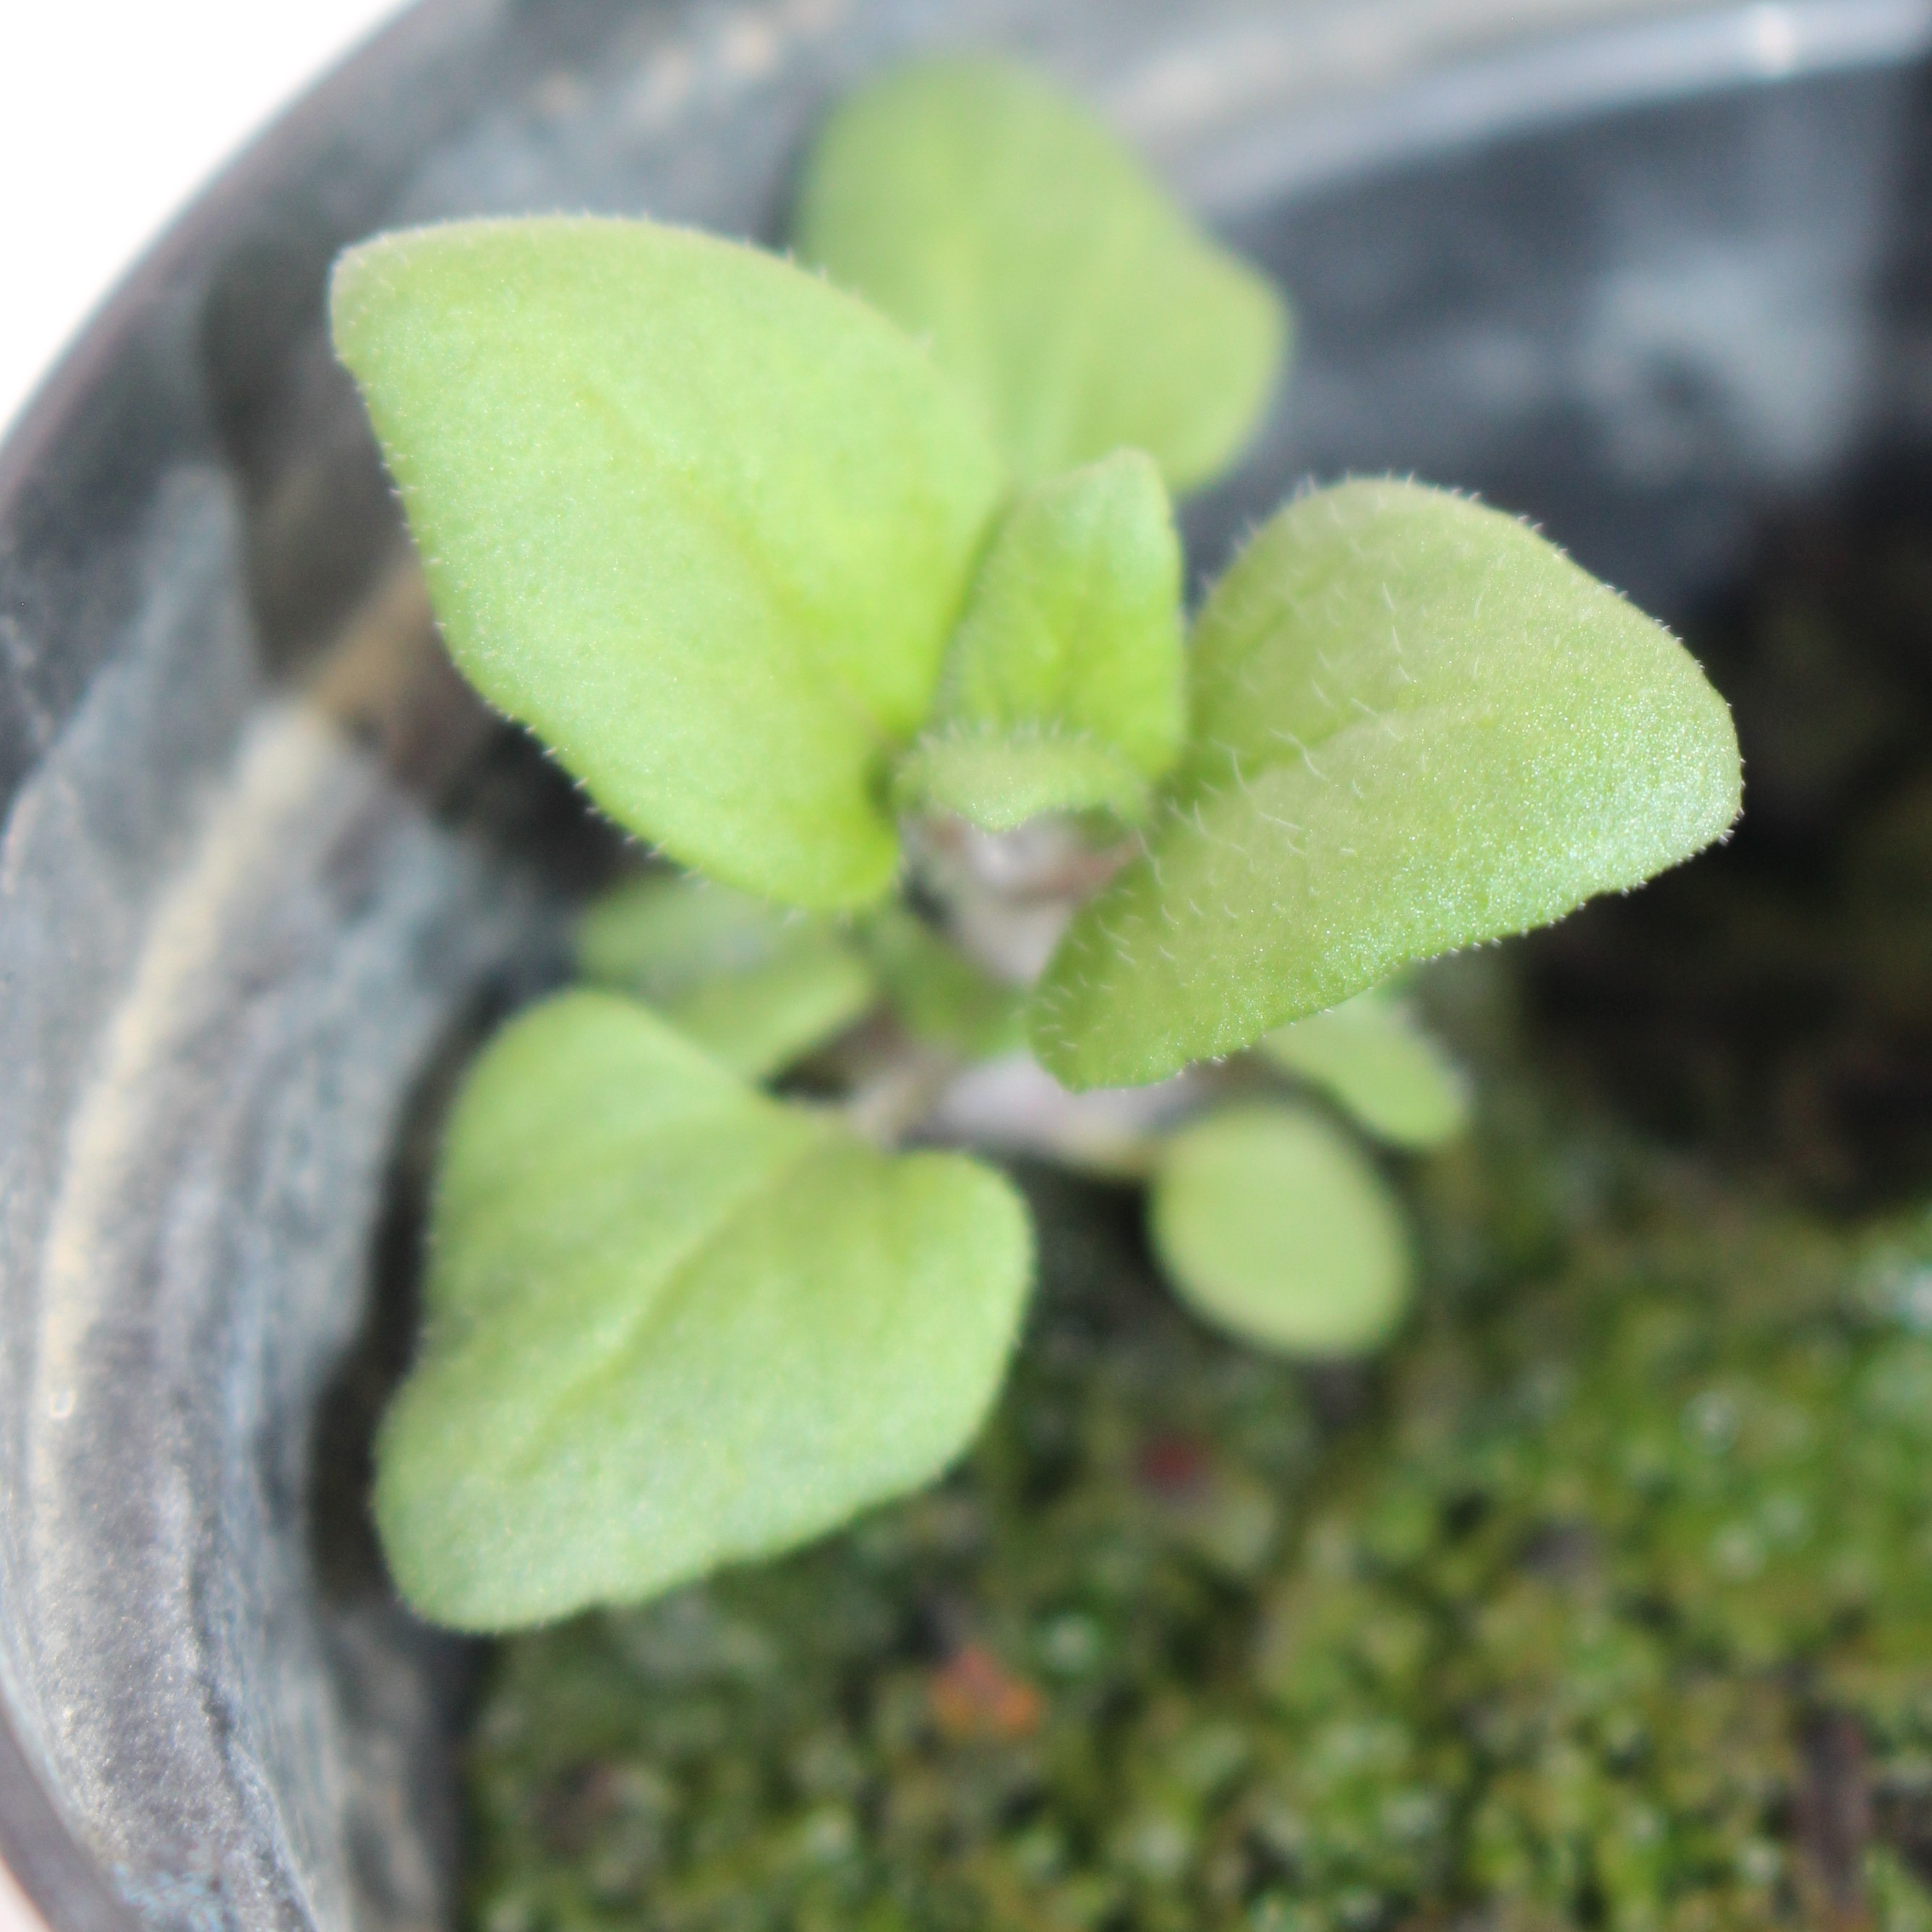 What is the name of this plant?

Veronica persica
